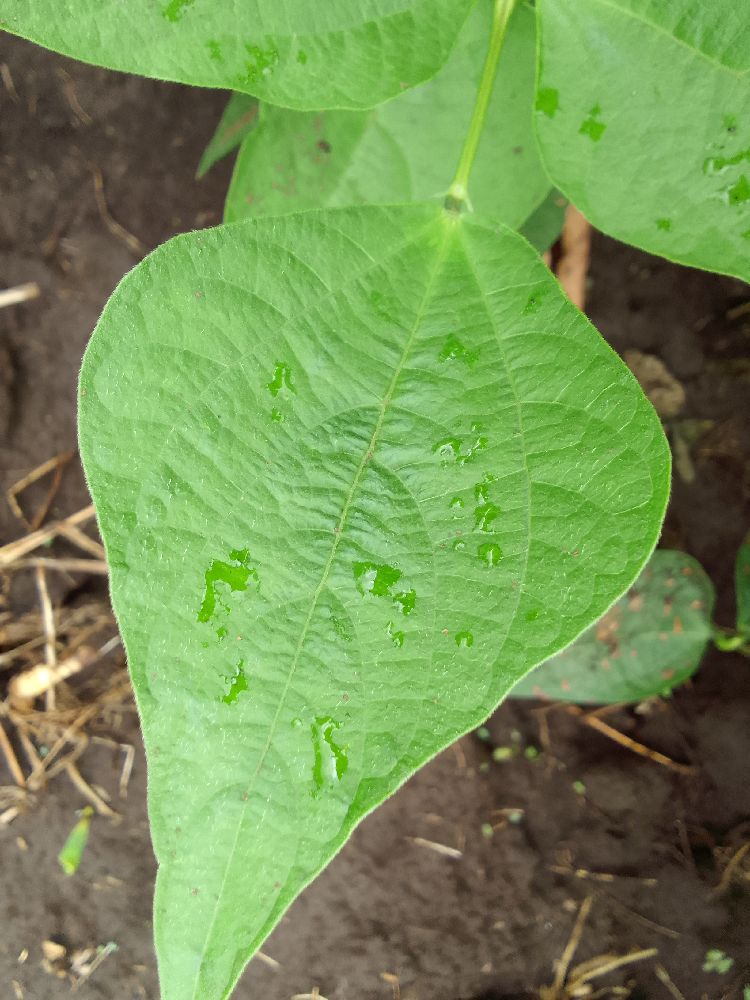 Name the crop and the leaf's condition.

common bean, healthy
